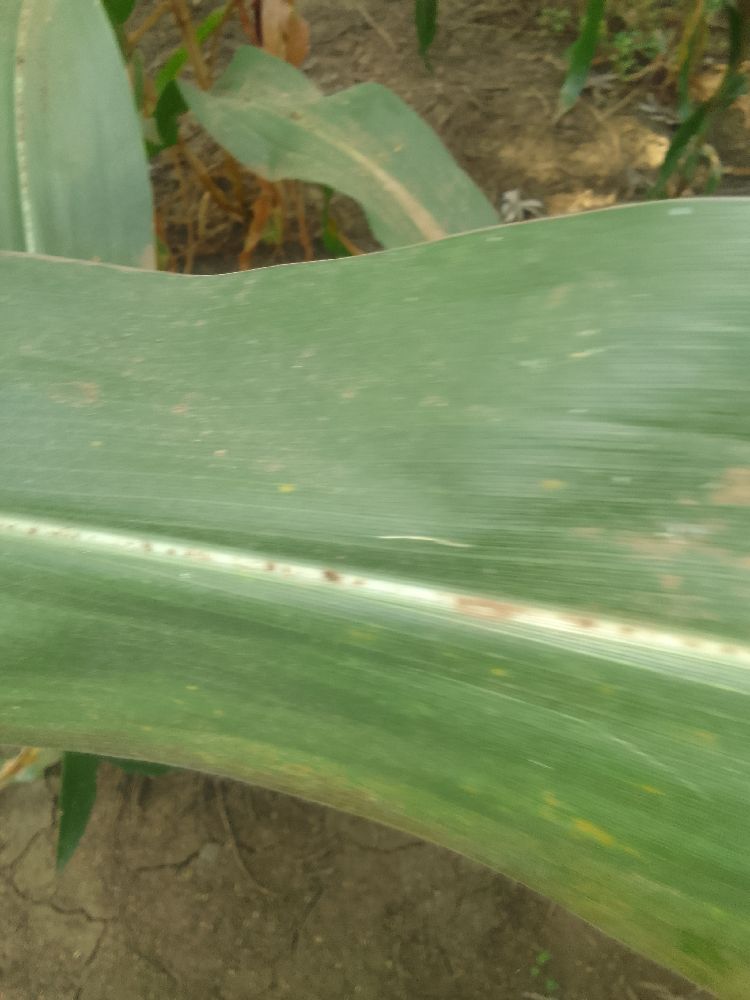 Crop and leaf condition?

maize, healthy
